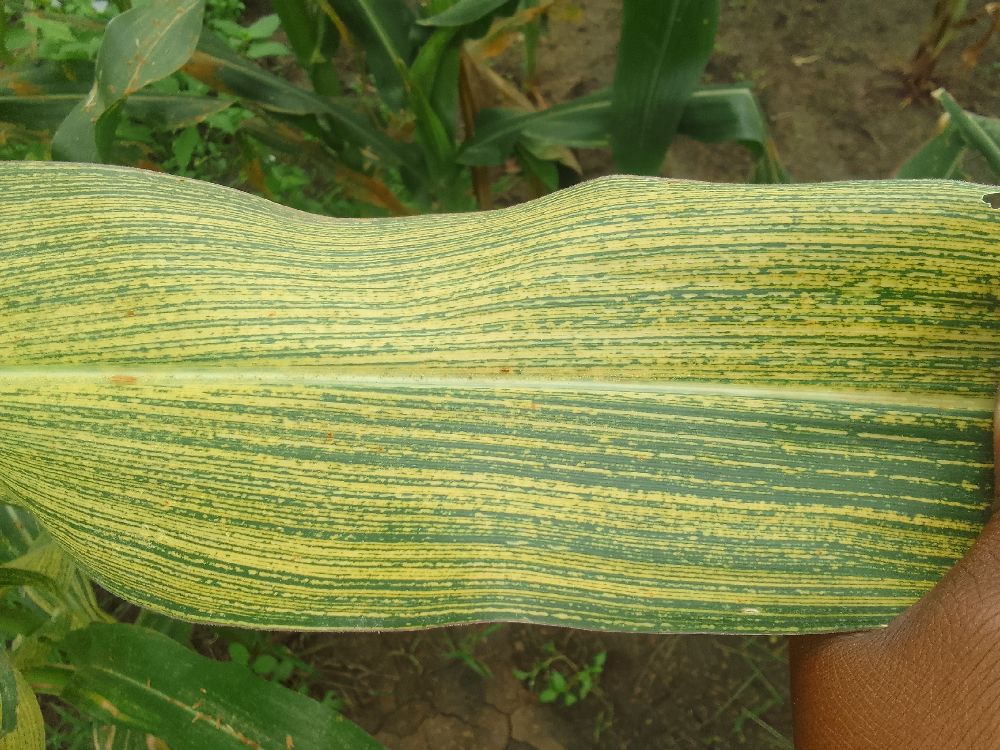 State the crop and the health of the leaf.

maize, maize streak virus
